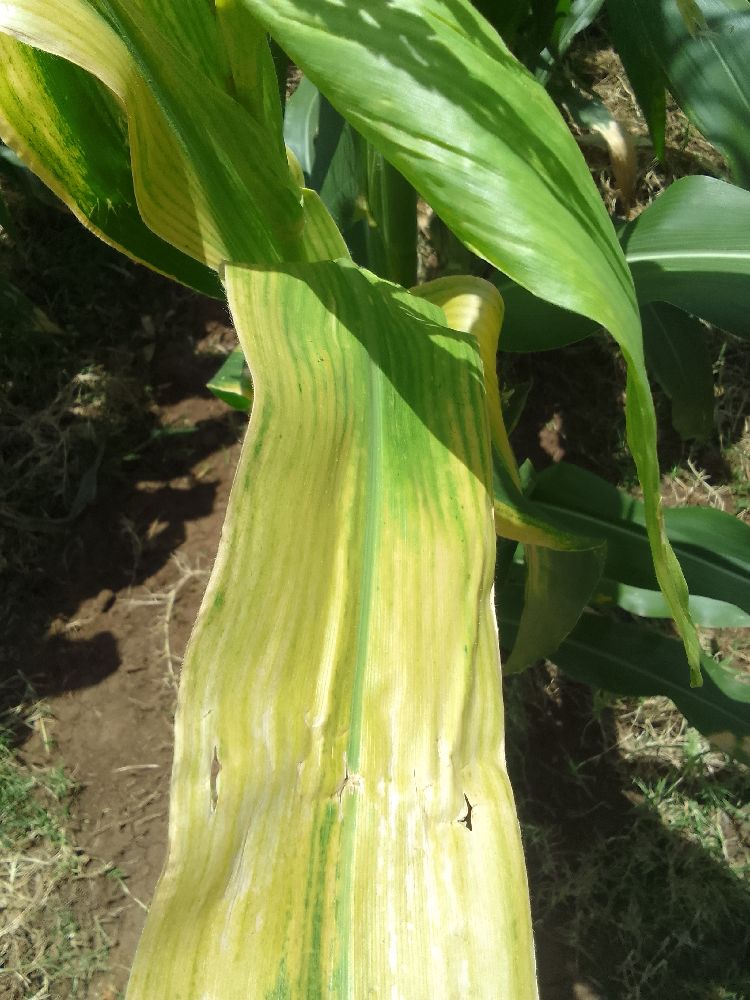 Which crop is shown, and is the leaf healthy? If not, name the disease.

maize, maize lethal necrosis
